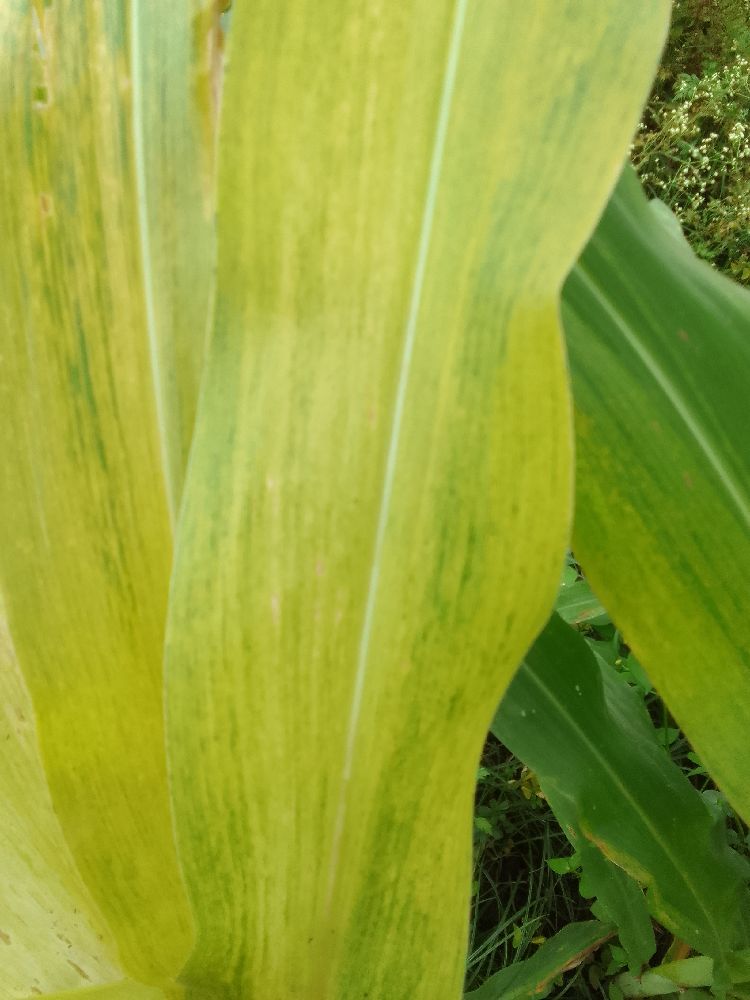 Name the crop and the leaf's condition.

maize, maize lethal necrosis
